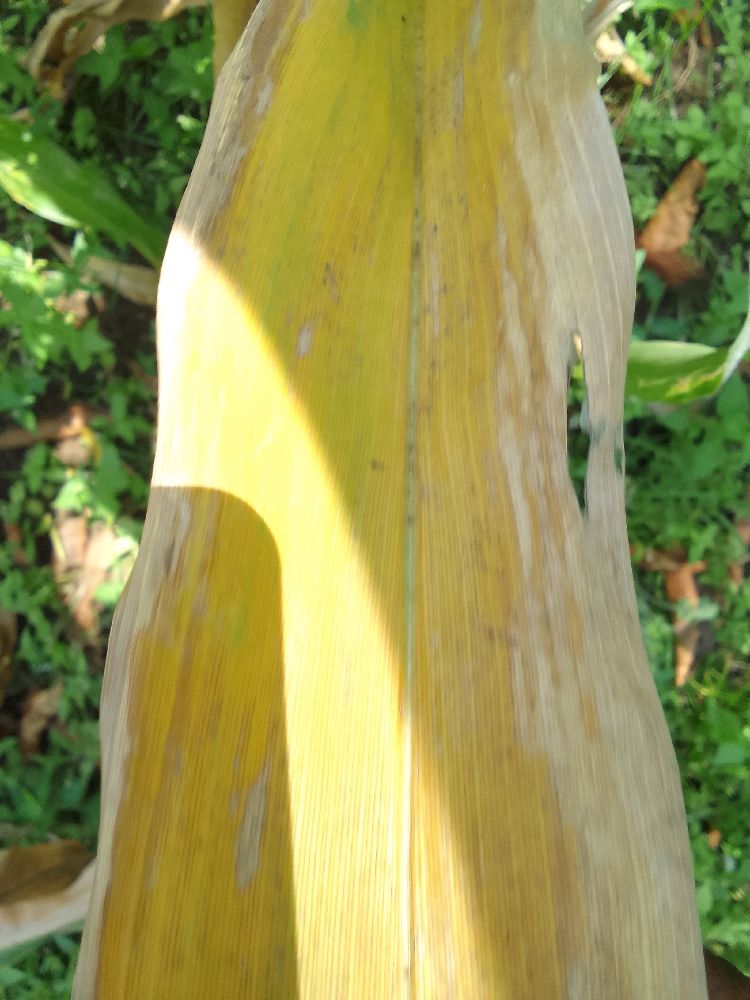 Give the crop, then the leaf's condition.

maize, maize lethal necrosis
